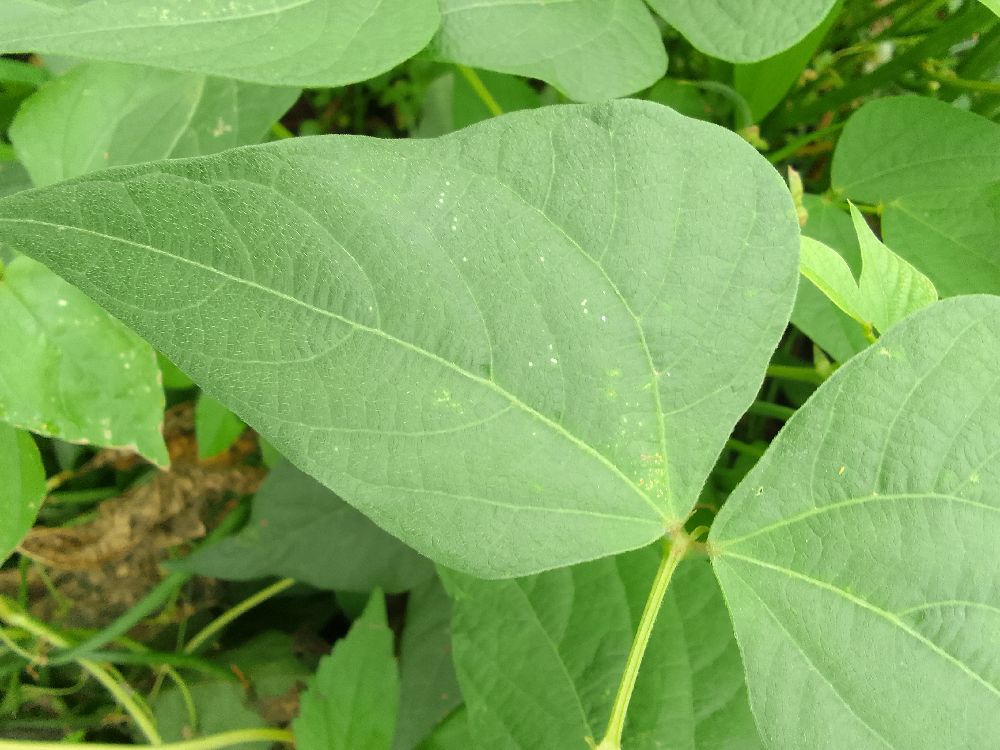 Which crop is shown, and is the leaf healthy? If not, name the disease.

common bean, healthy
